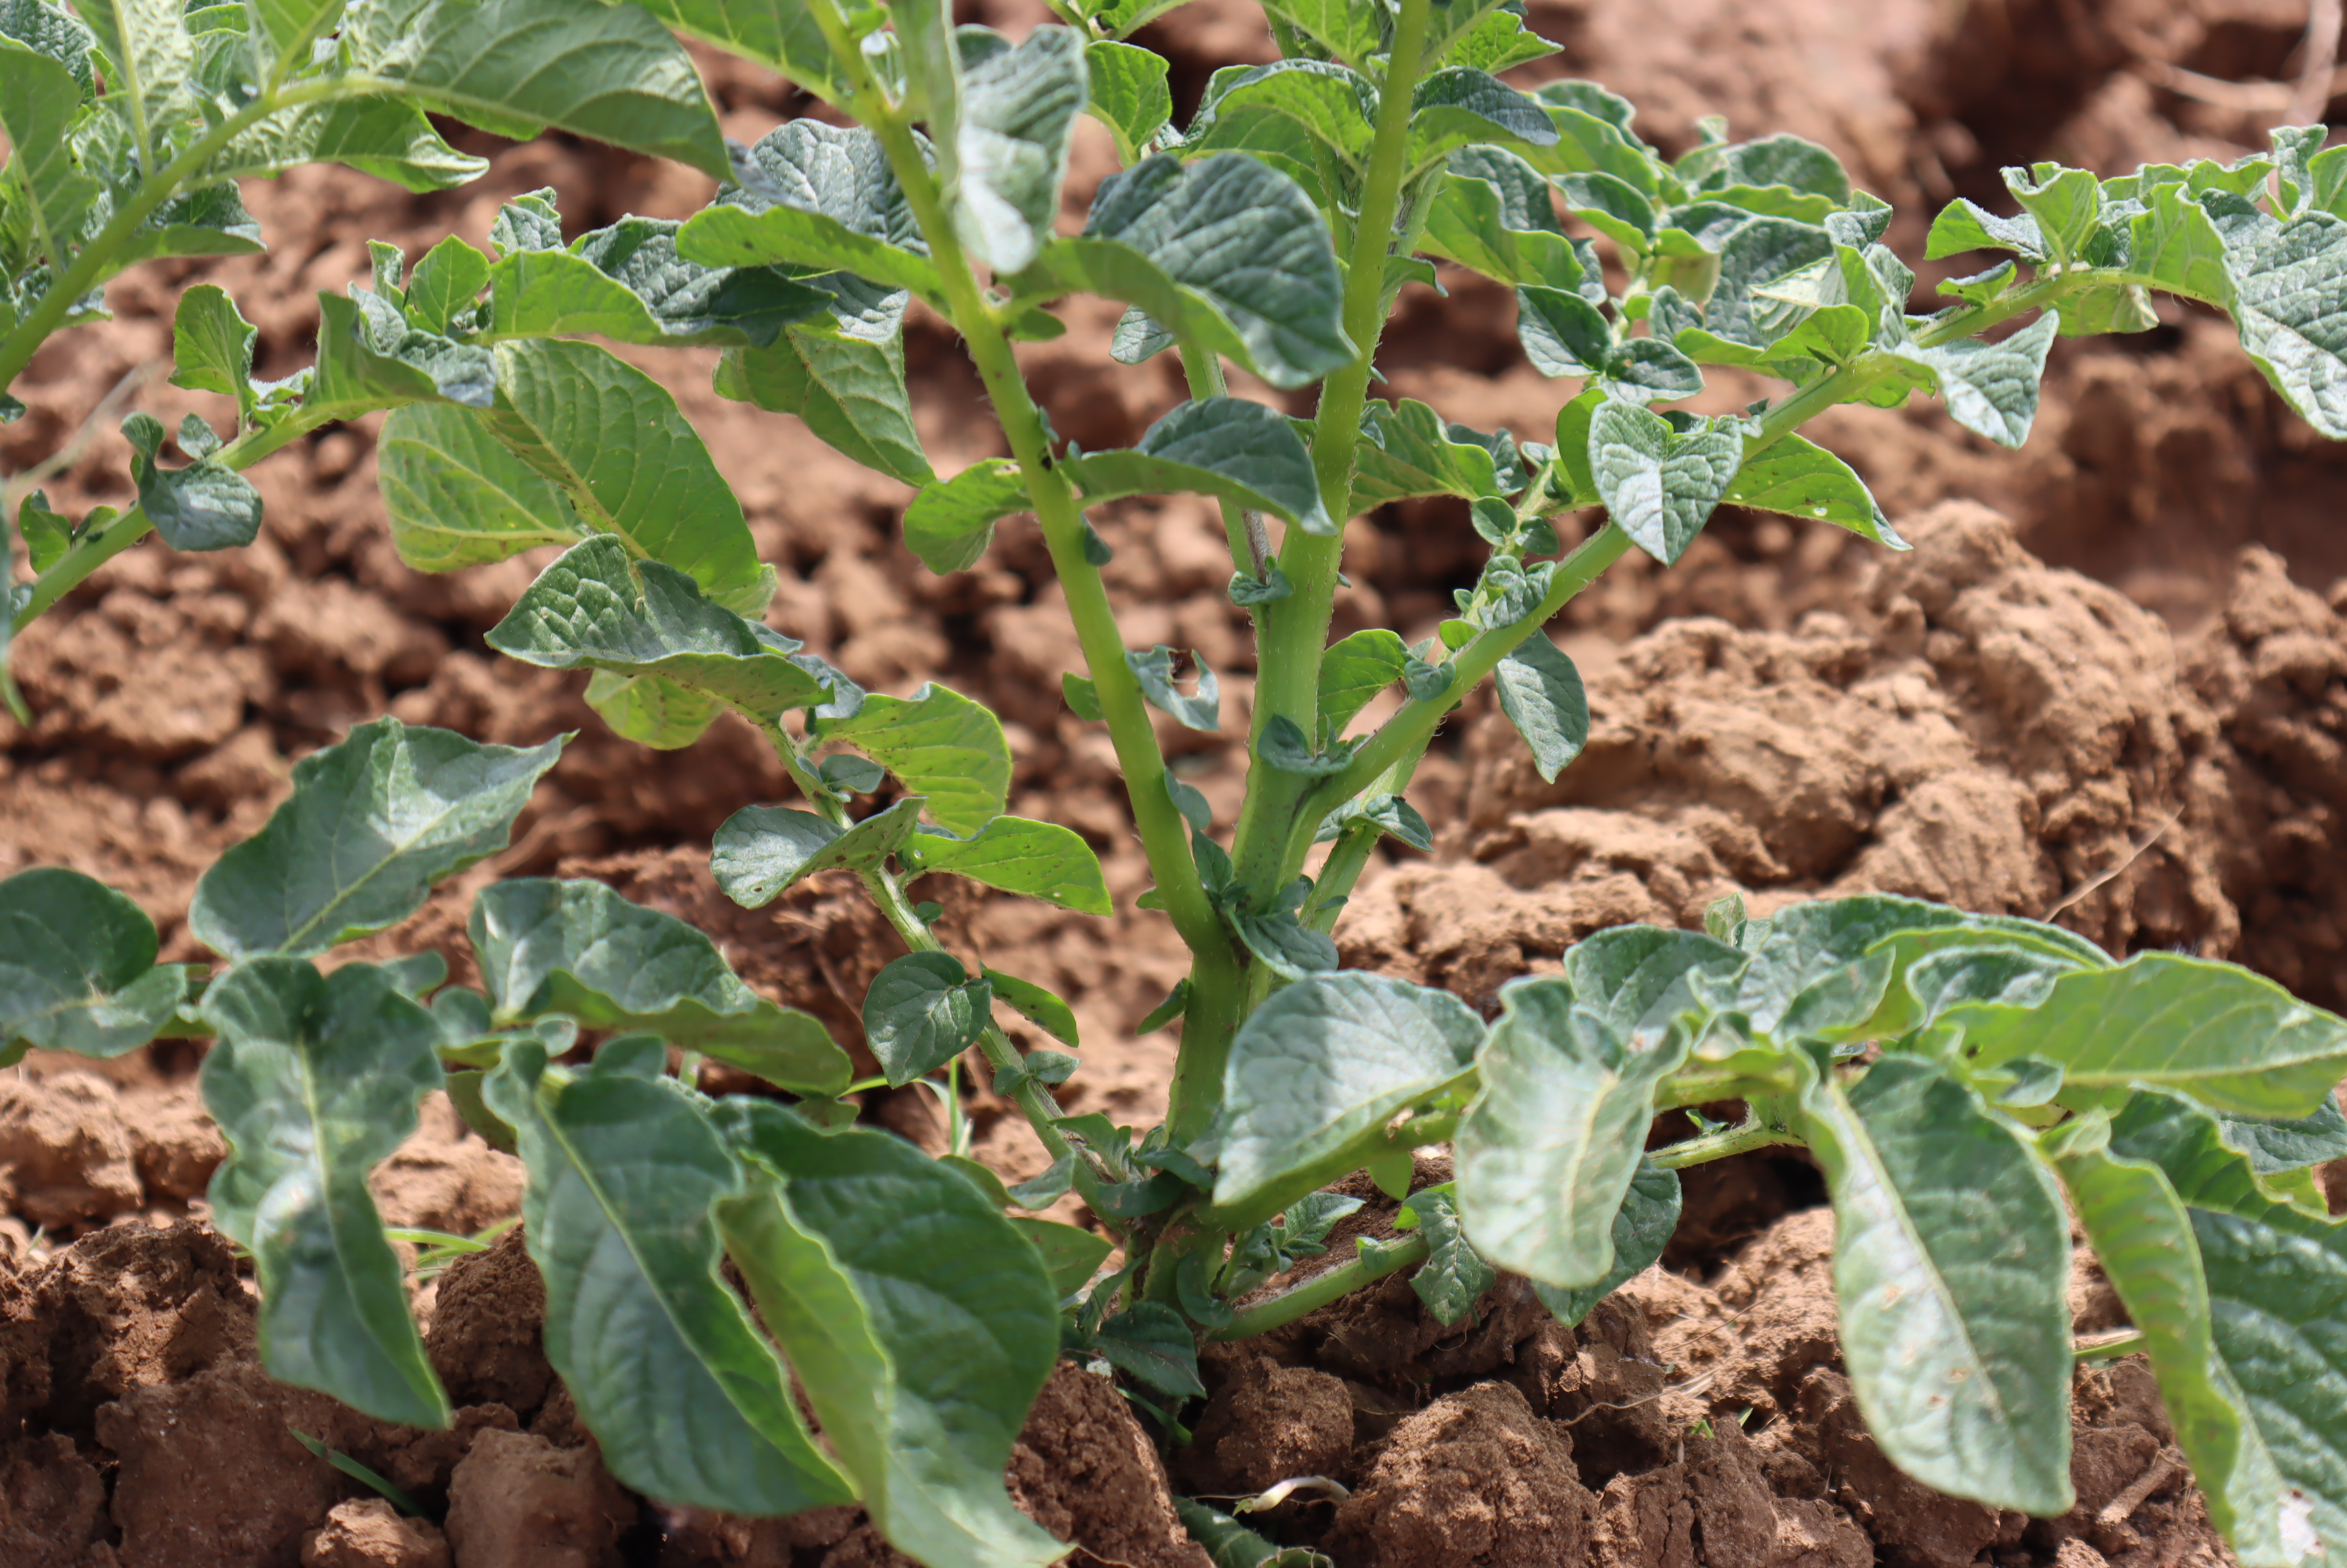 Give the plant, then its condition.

potato, water stress
